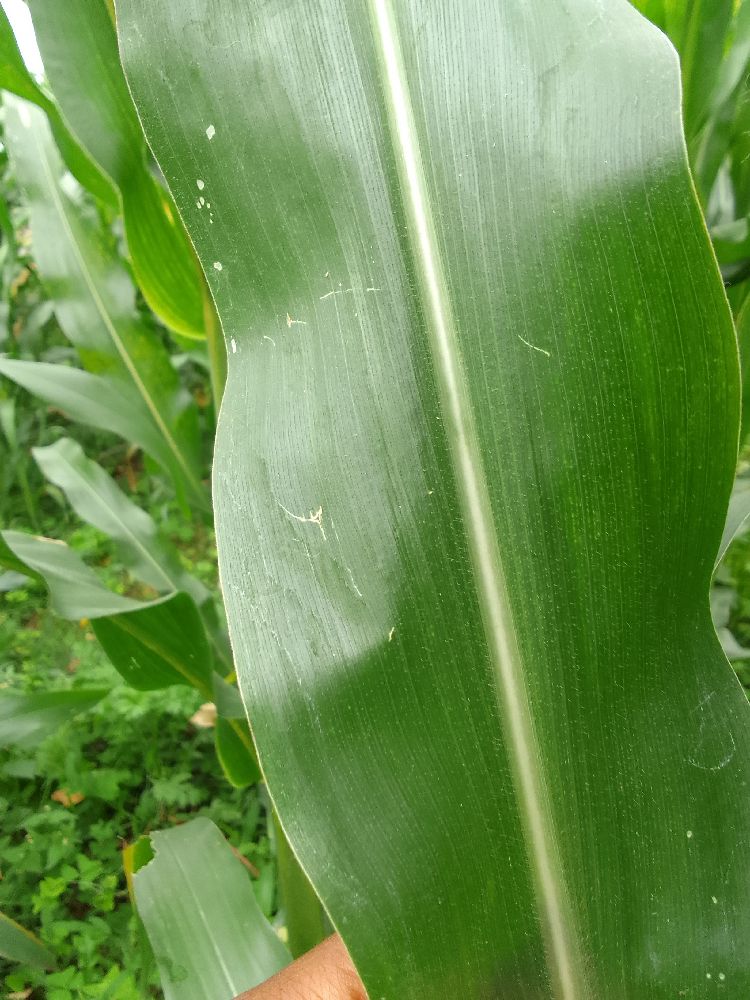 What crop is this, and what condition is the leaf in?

maize, healthy
